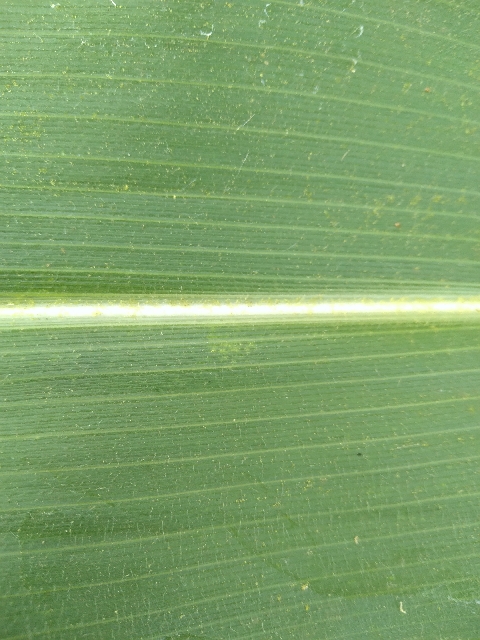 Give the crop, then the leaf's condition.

maize, healthy
